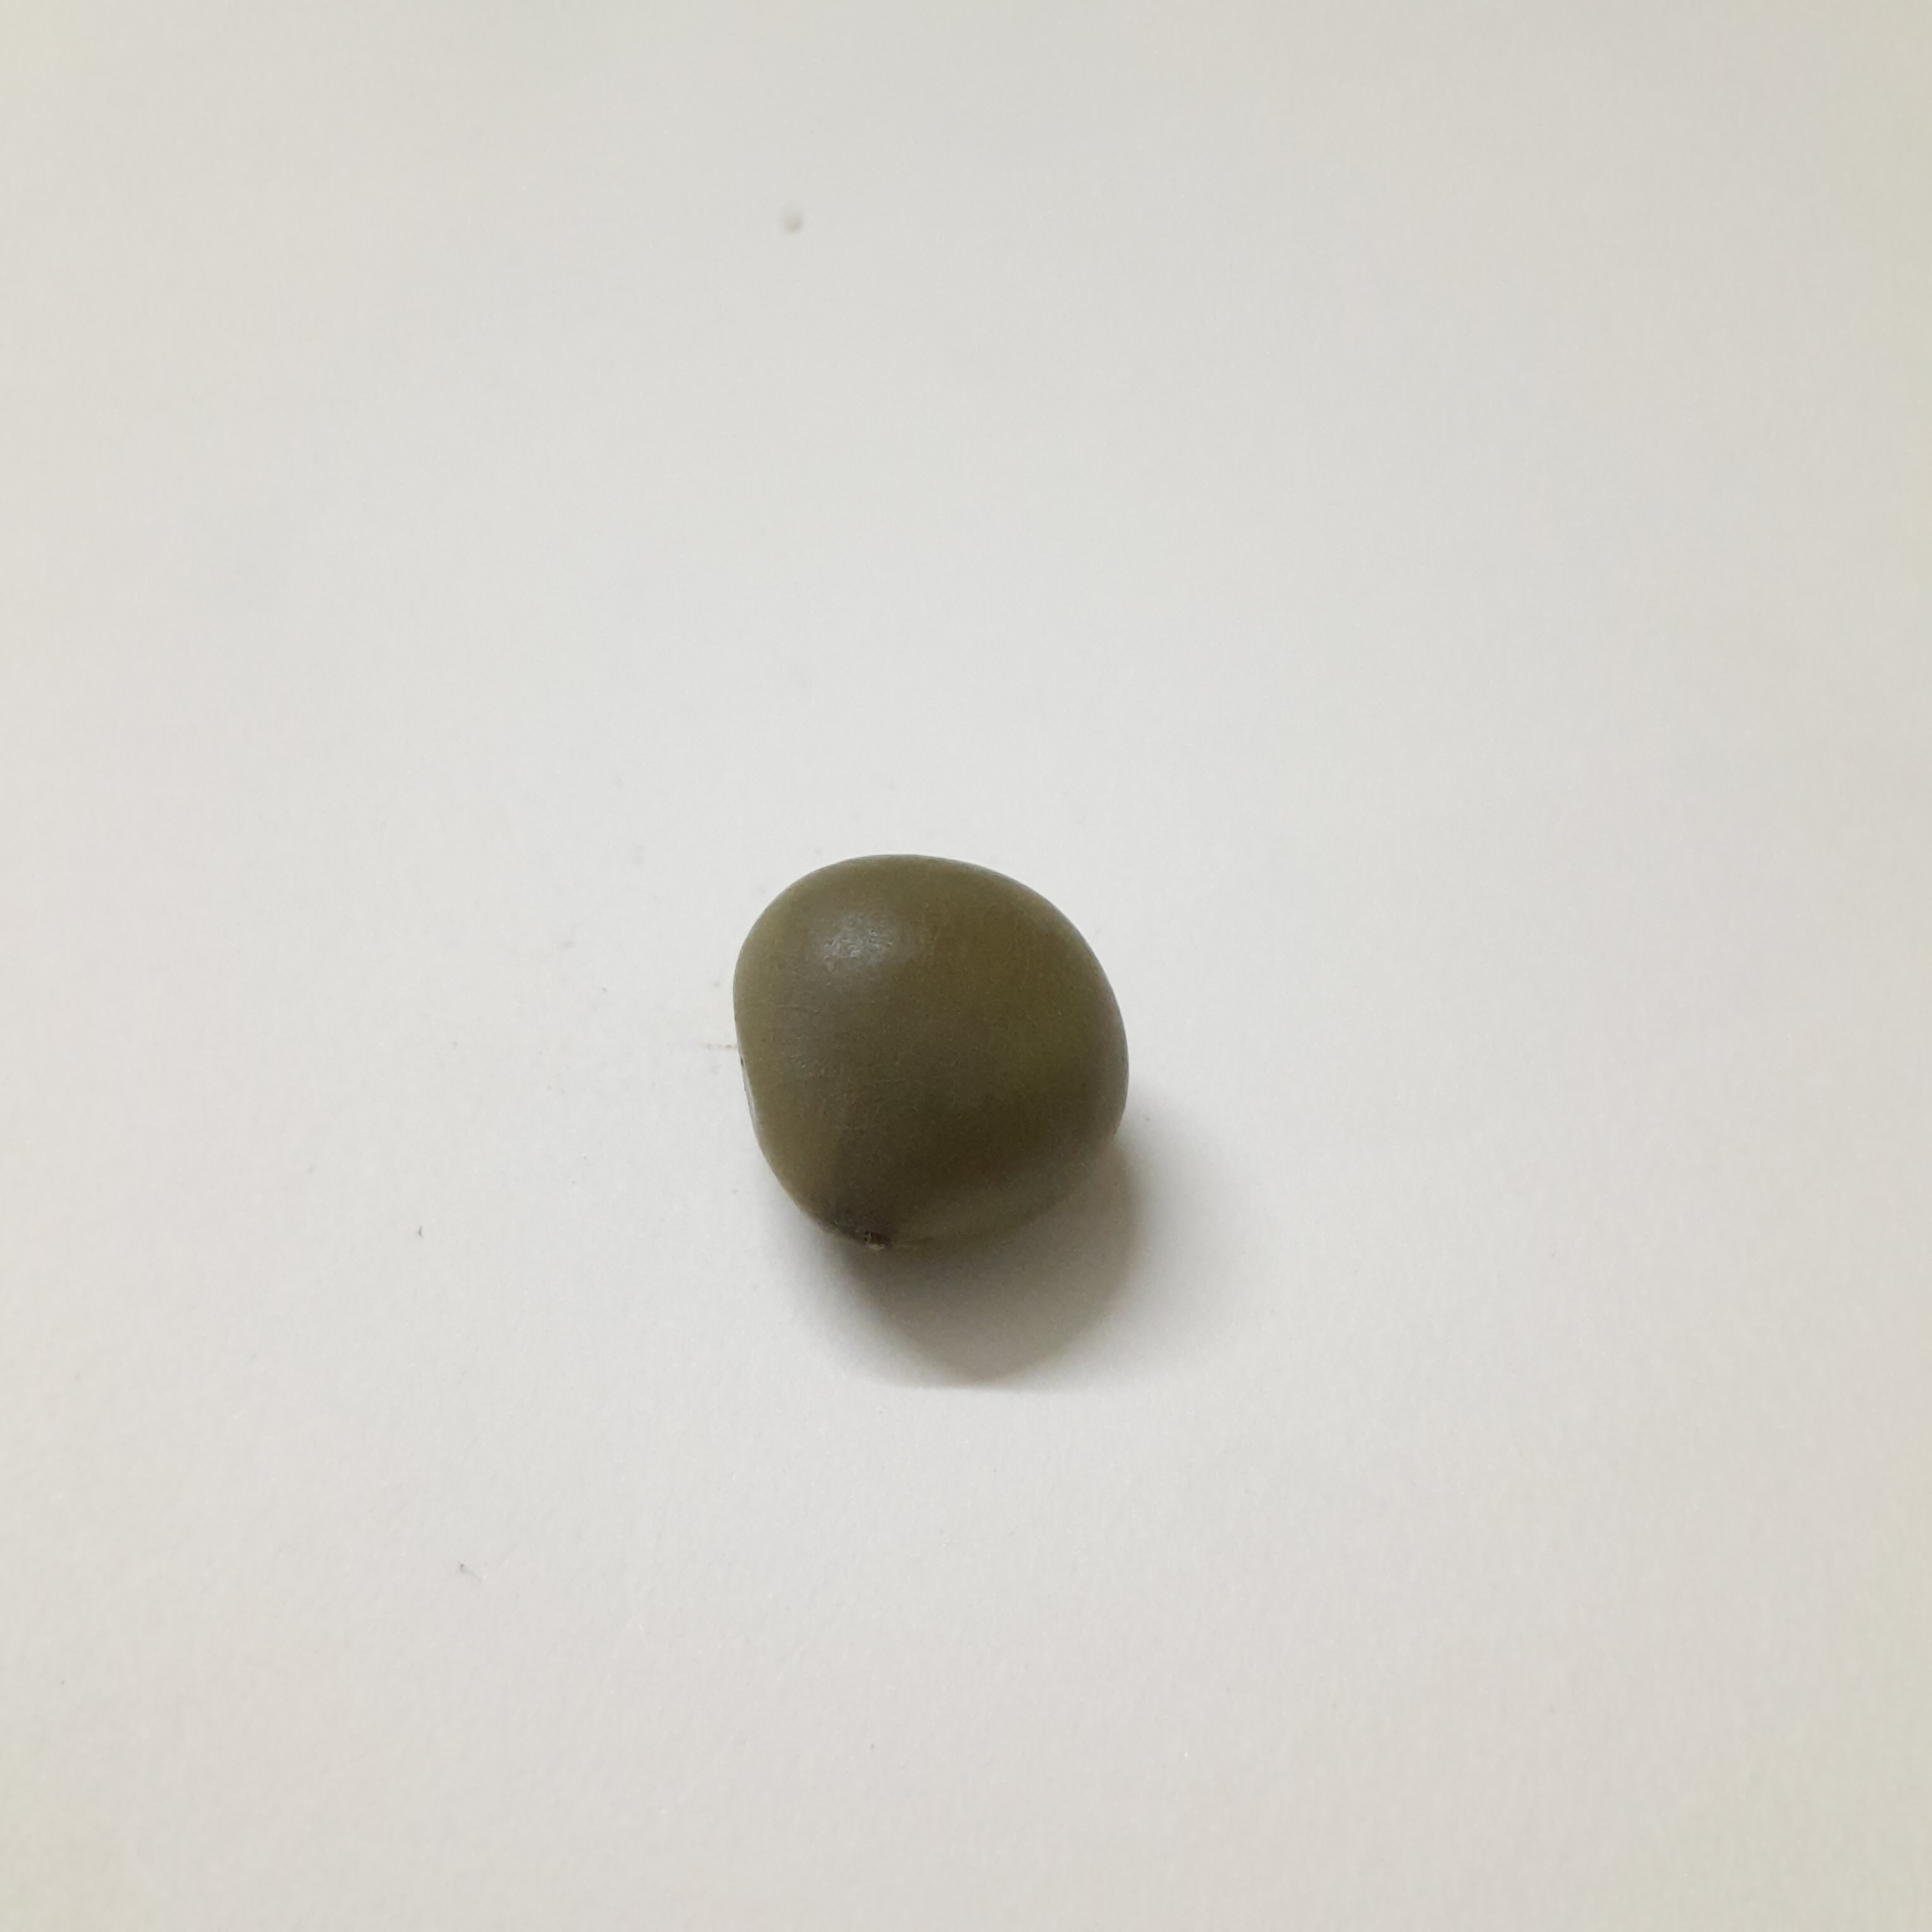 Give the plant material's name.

sagargota
